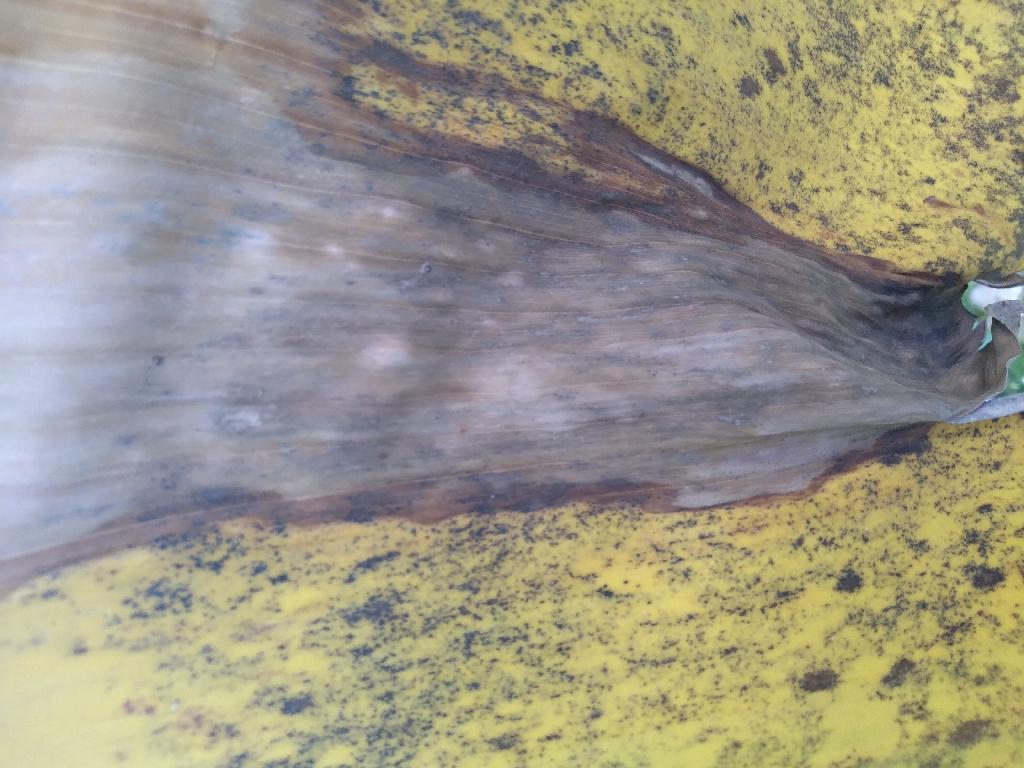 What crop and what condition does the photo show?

banana, black sigatoka
